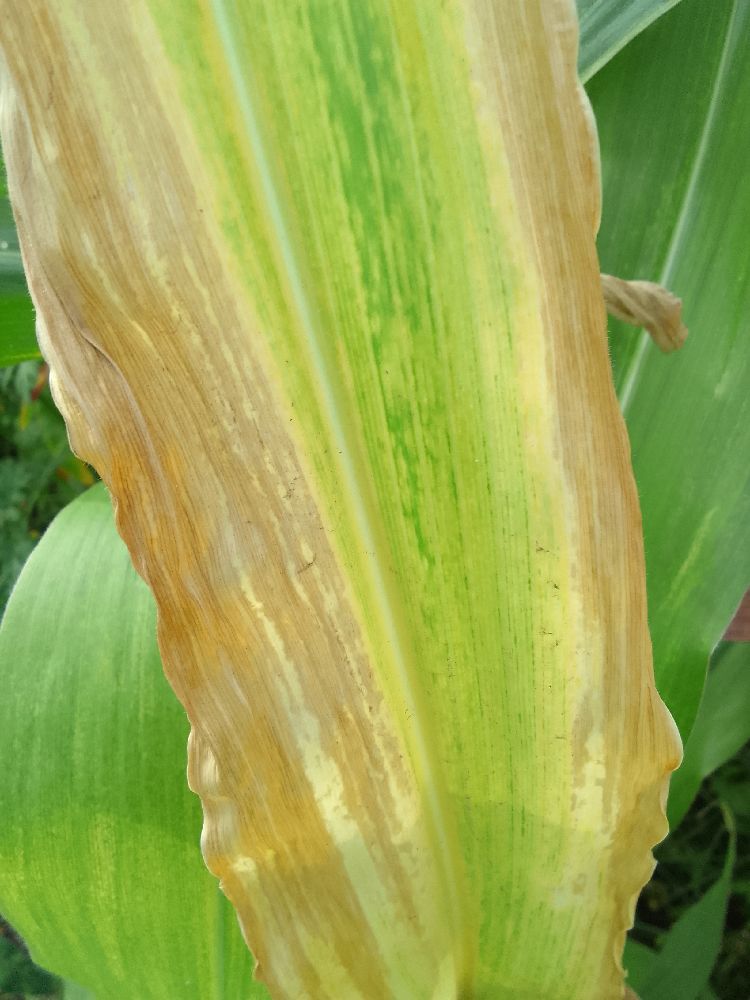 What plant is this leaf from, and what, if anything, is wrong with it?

maize, maize lethal necrosis
